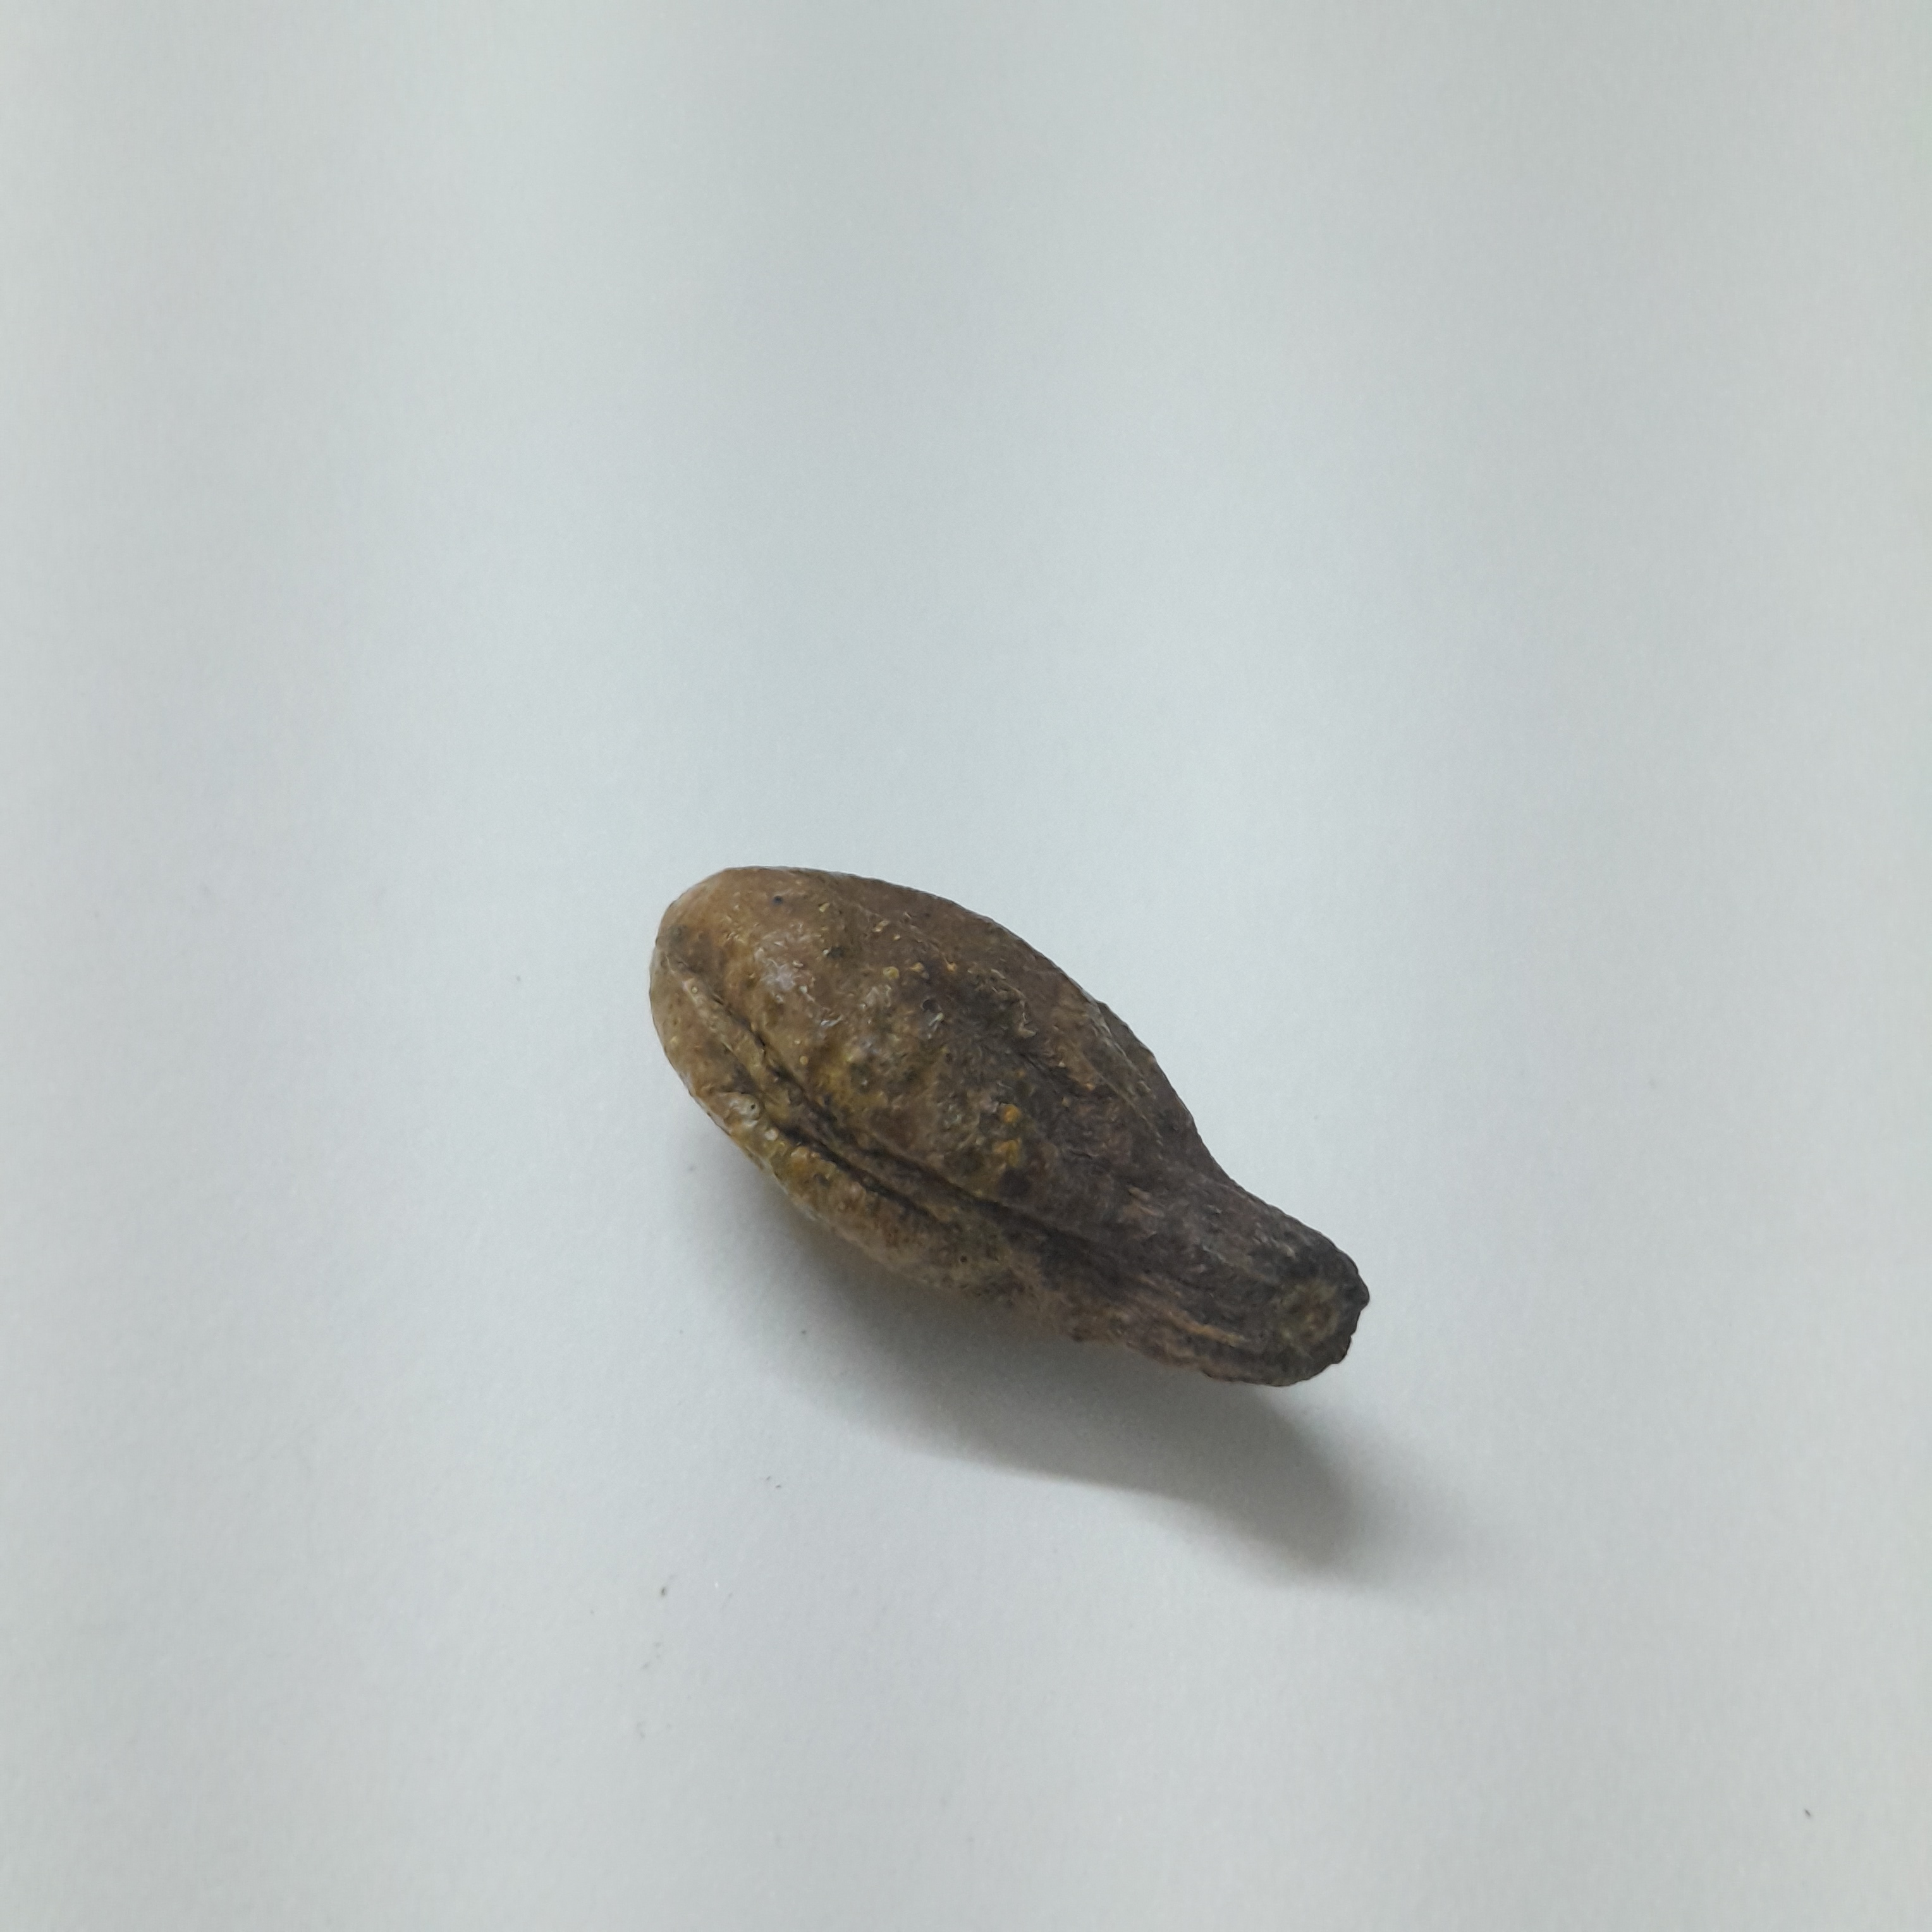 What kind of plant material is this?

hirdaa
